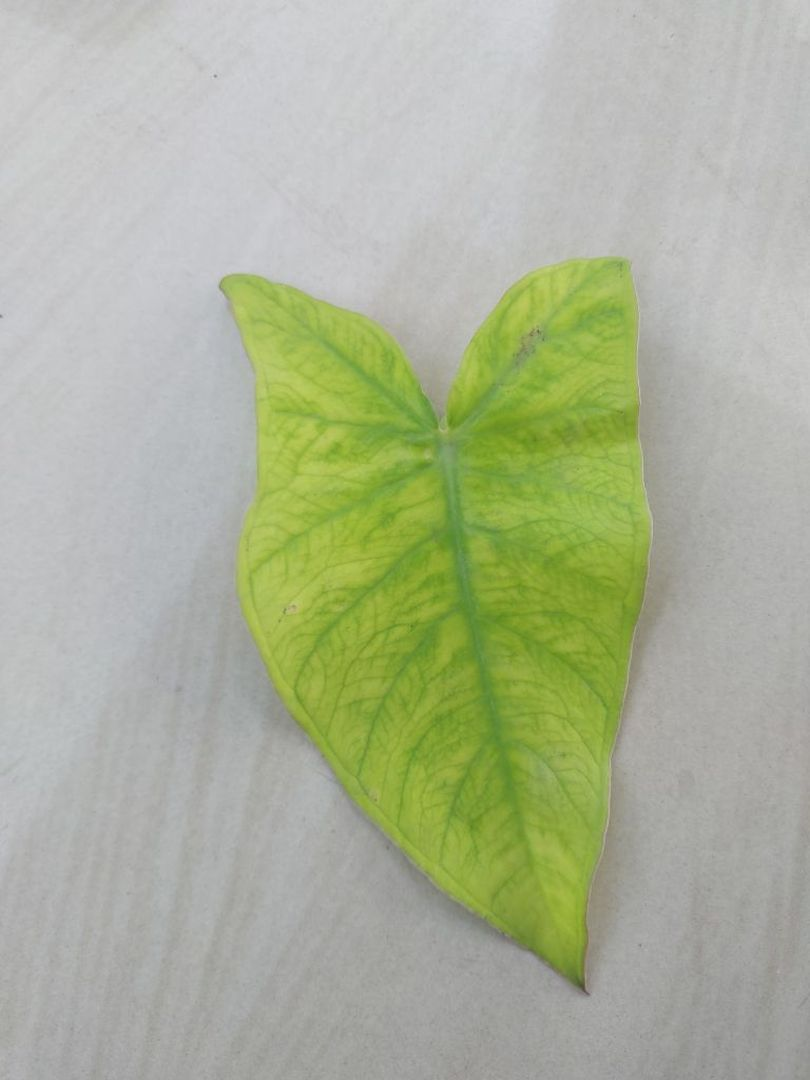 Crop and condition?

taro, mosaic
